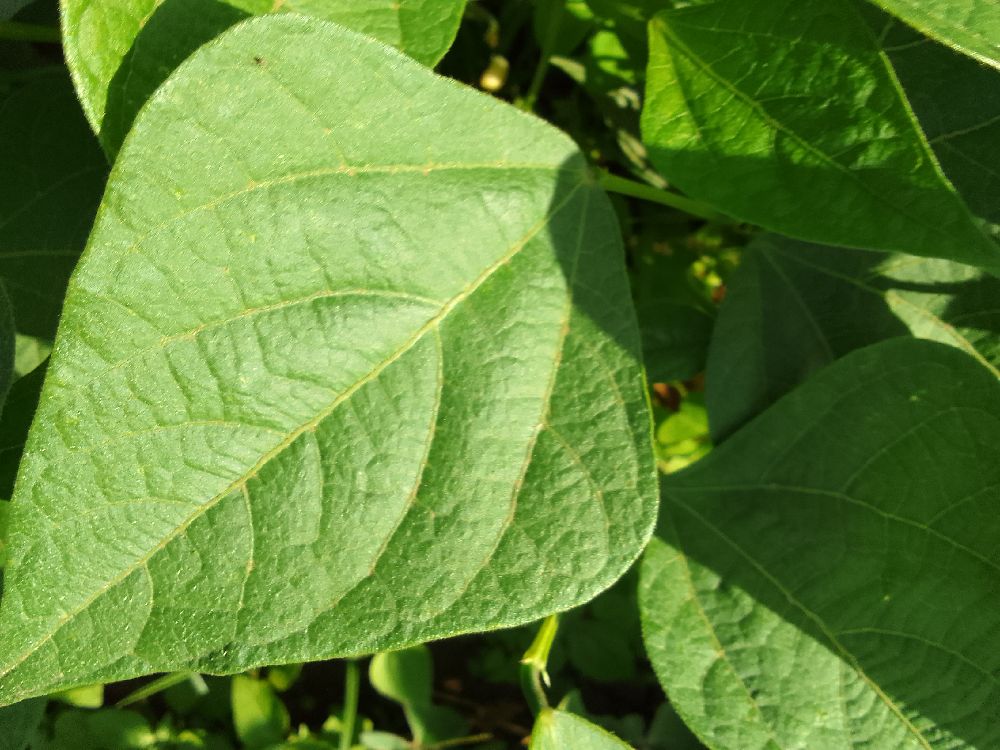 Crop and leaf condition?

common bean, healthy
